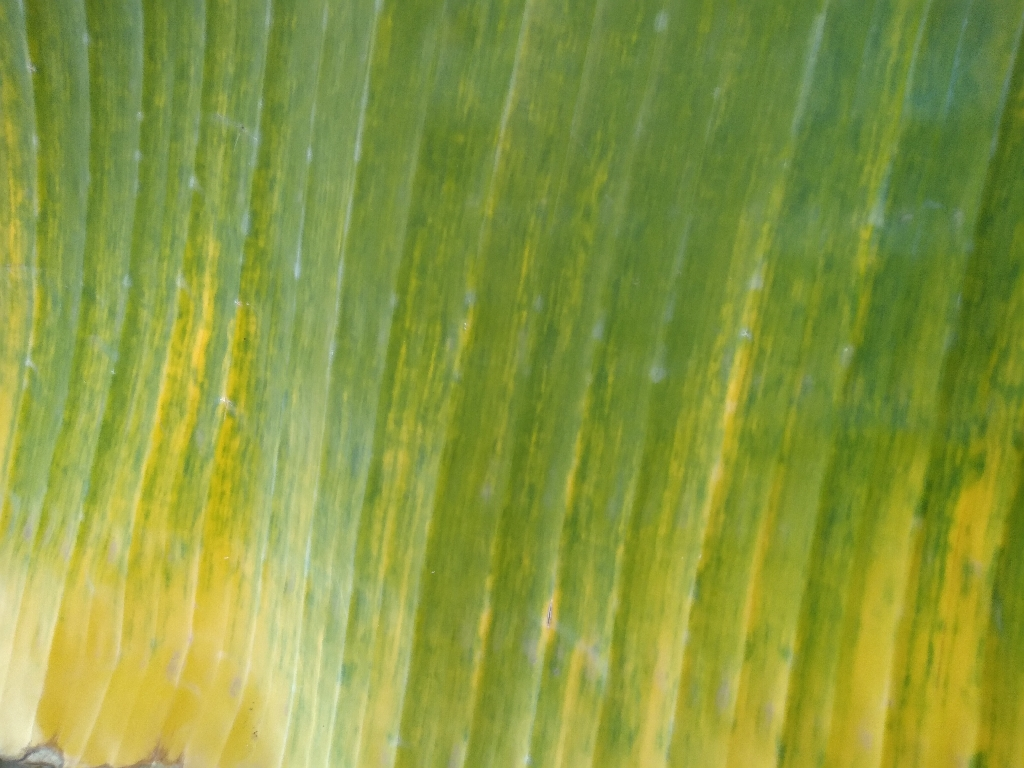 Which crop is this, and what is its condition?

banana, fusarium wilt race 1
